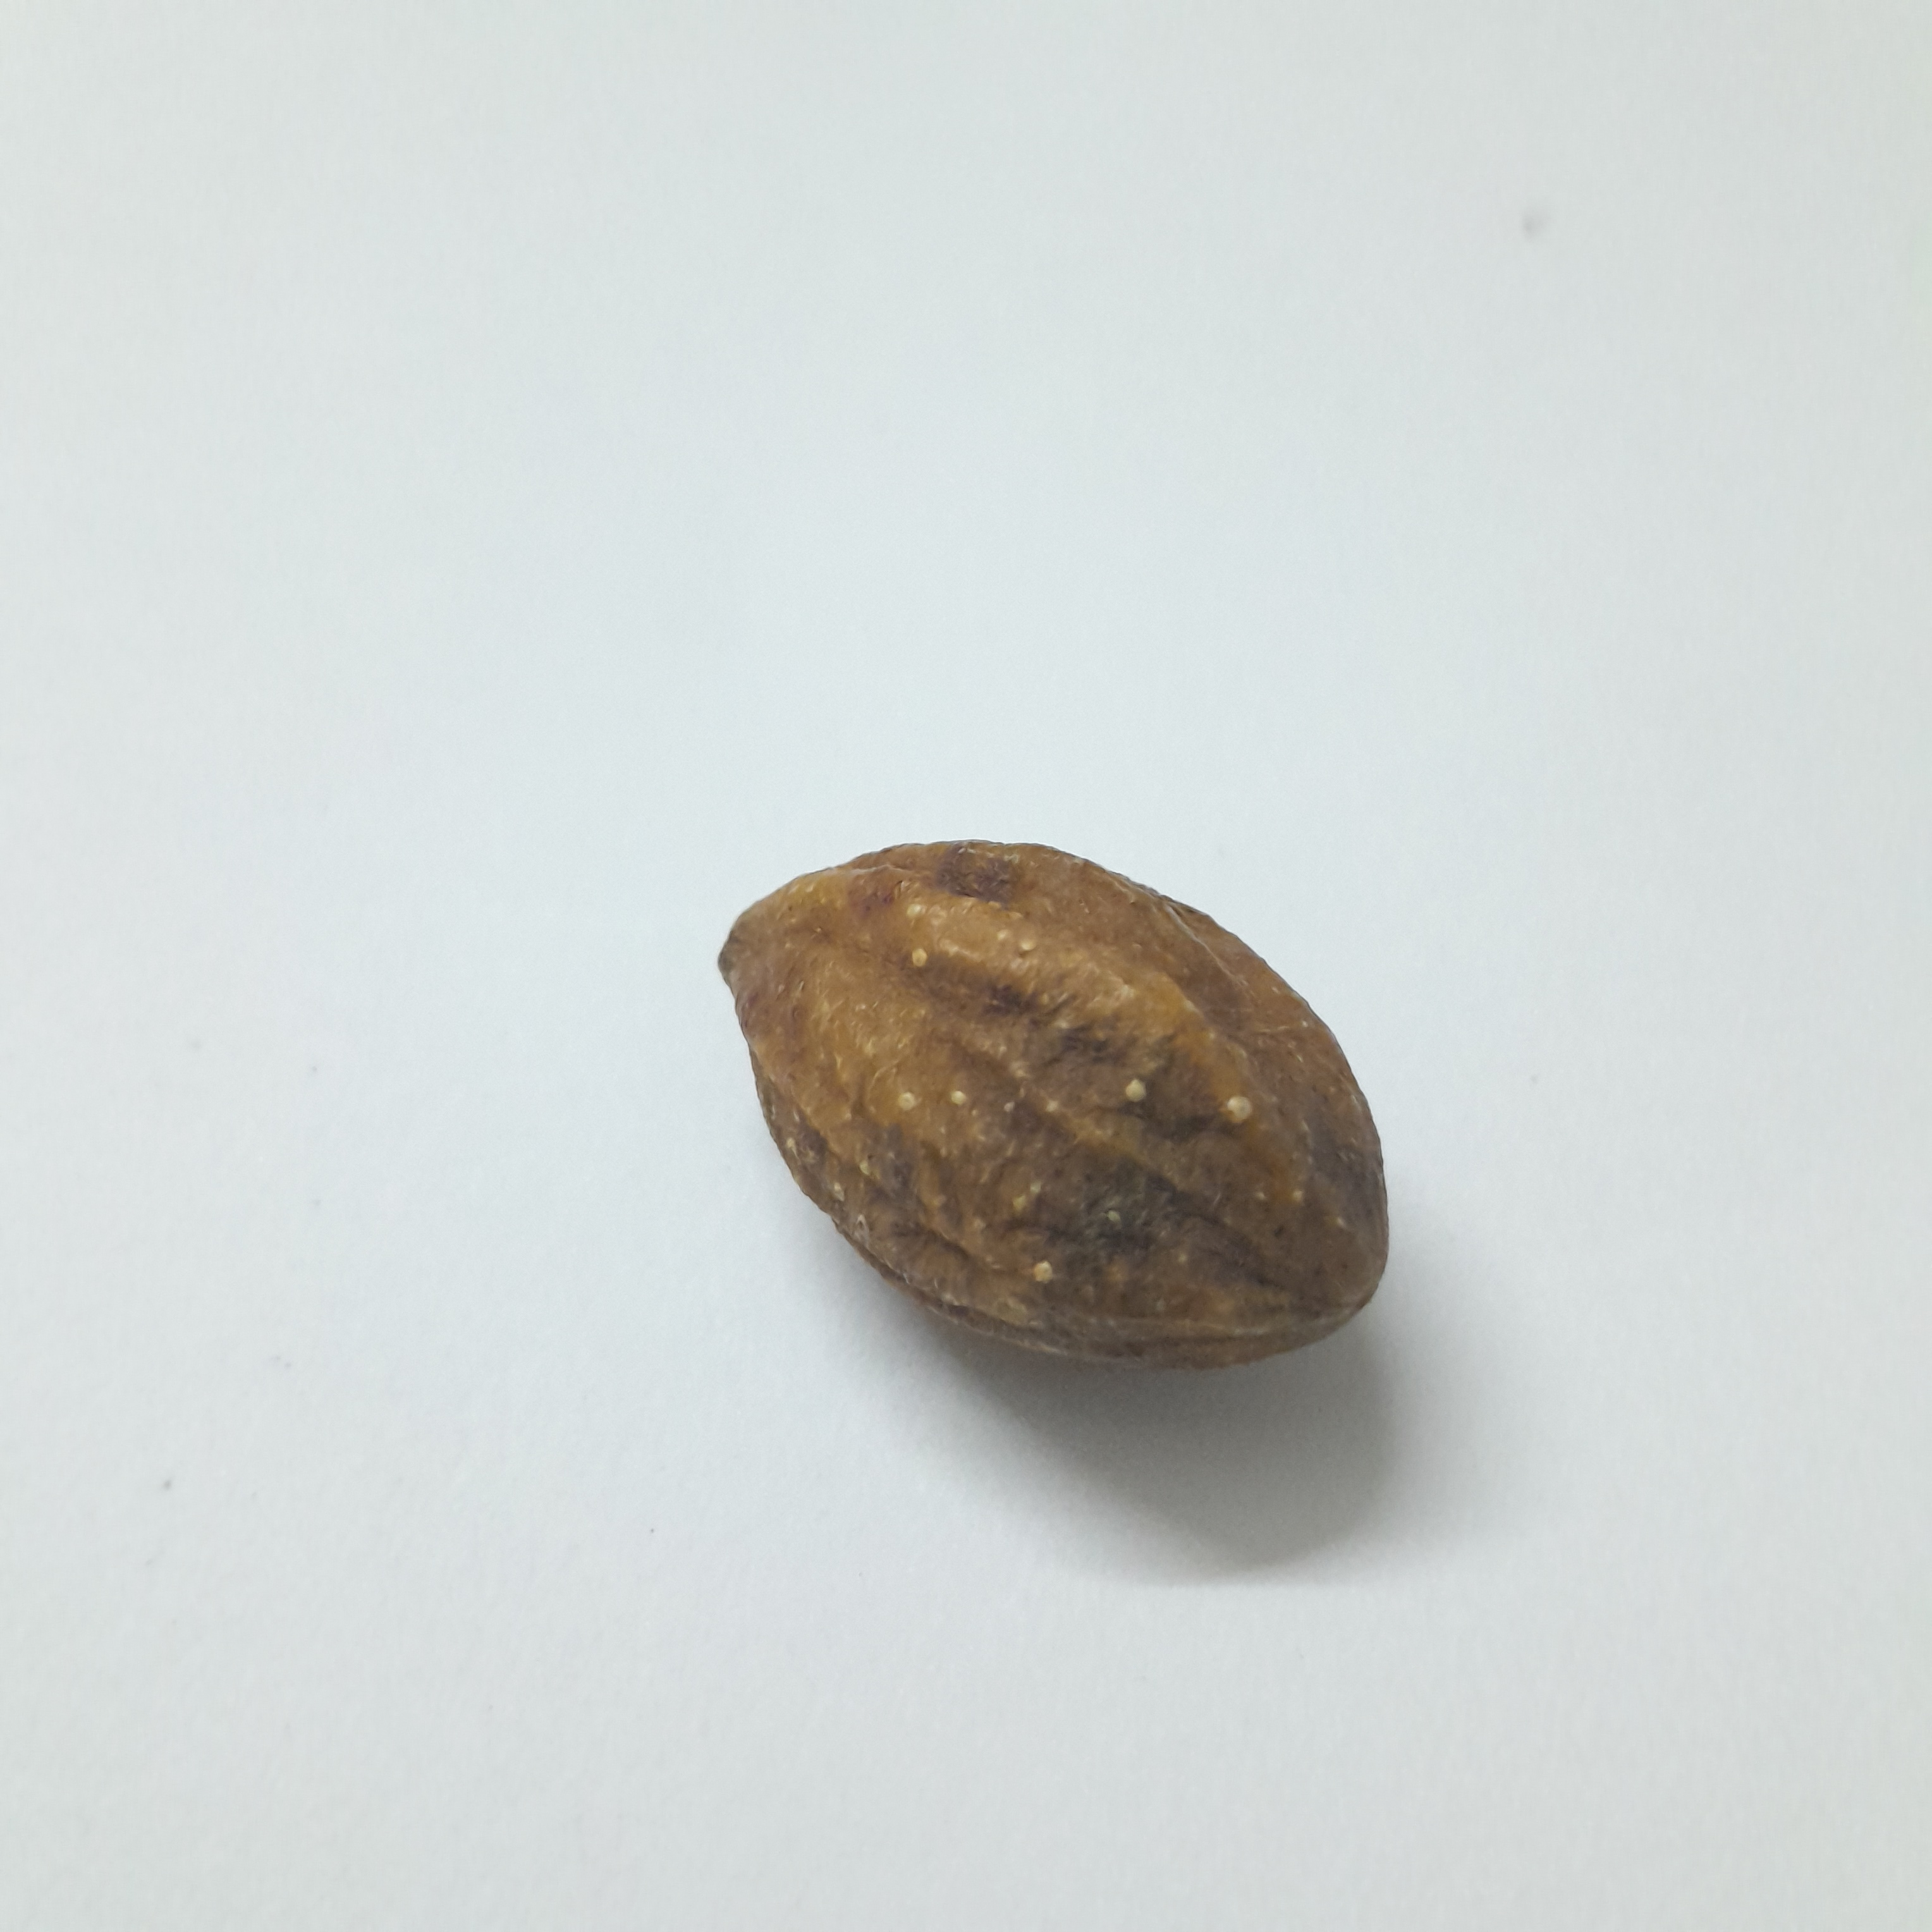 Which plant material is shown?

hirdaa
